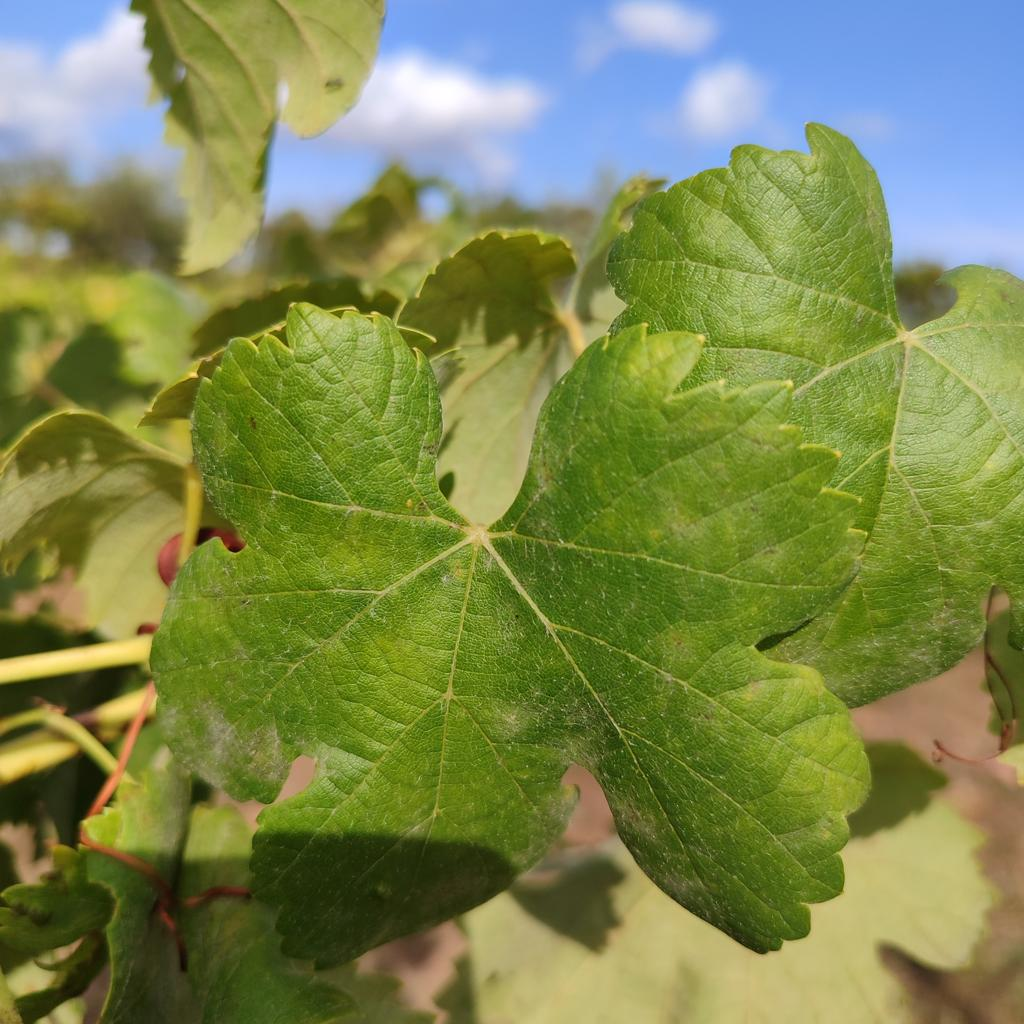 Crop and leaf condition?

grapevine, powdery mildew
